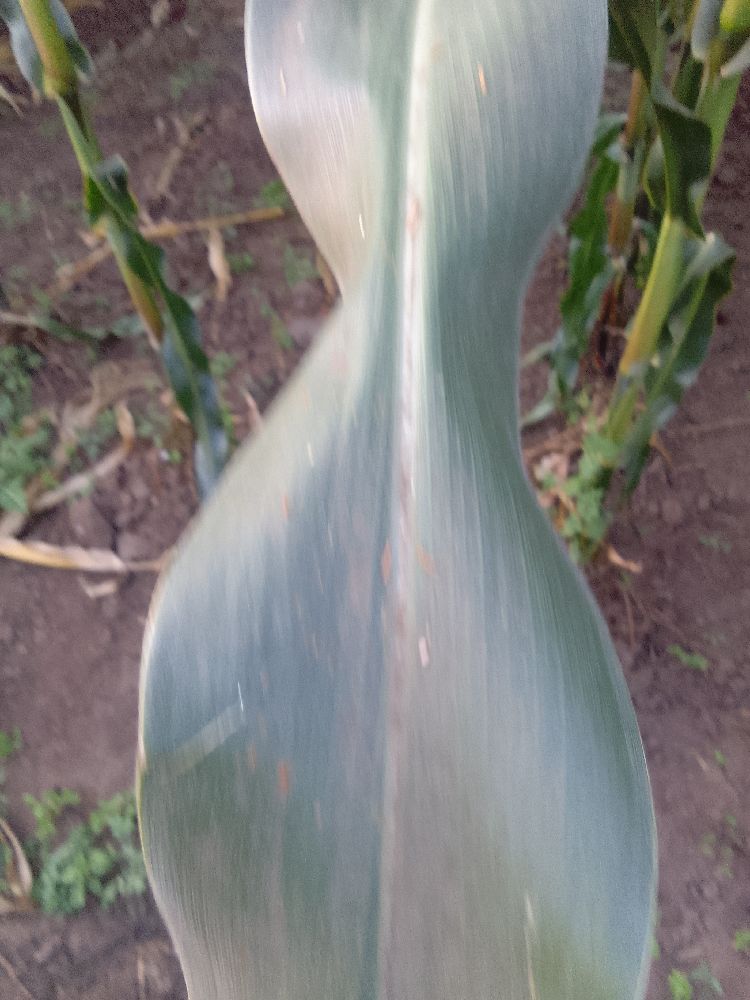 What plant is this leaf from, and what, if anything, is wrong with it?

maize, healthy
